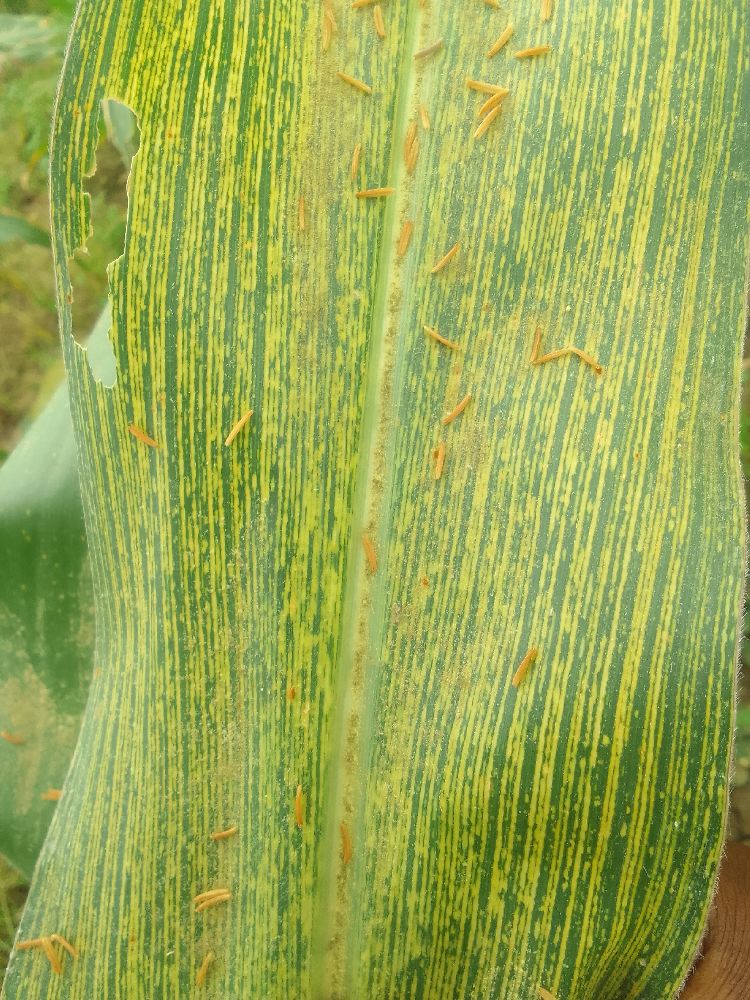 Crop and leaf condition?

maize, maize streak virus
